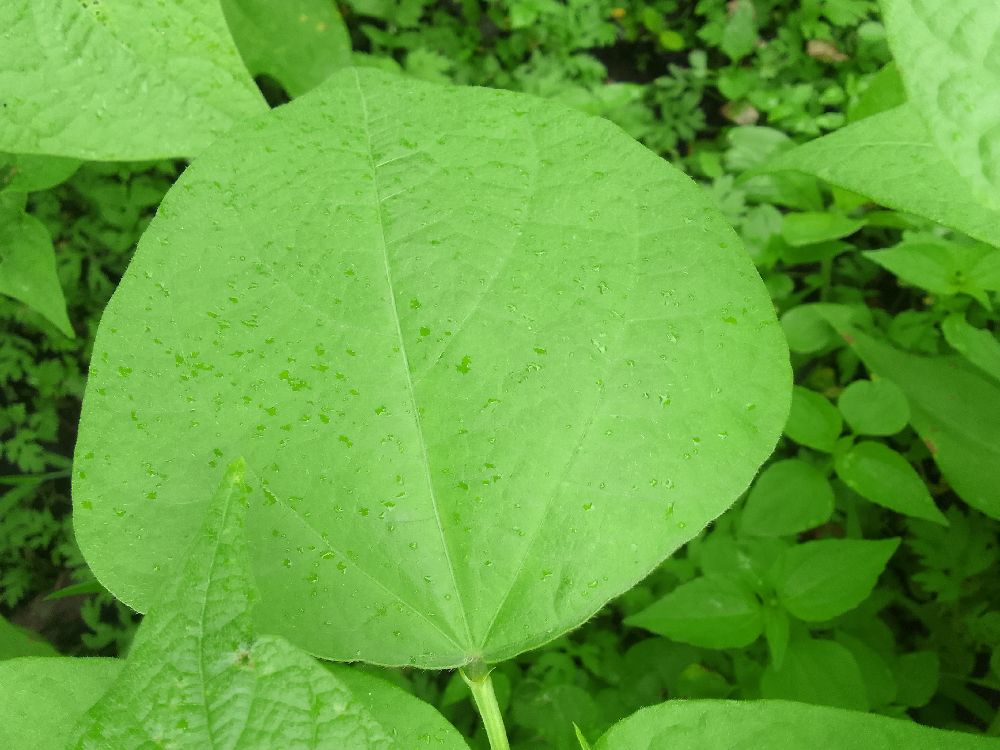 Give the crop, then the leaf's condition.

common bean, healthy
